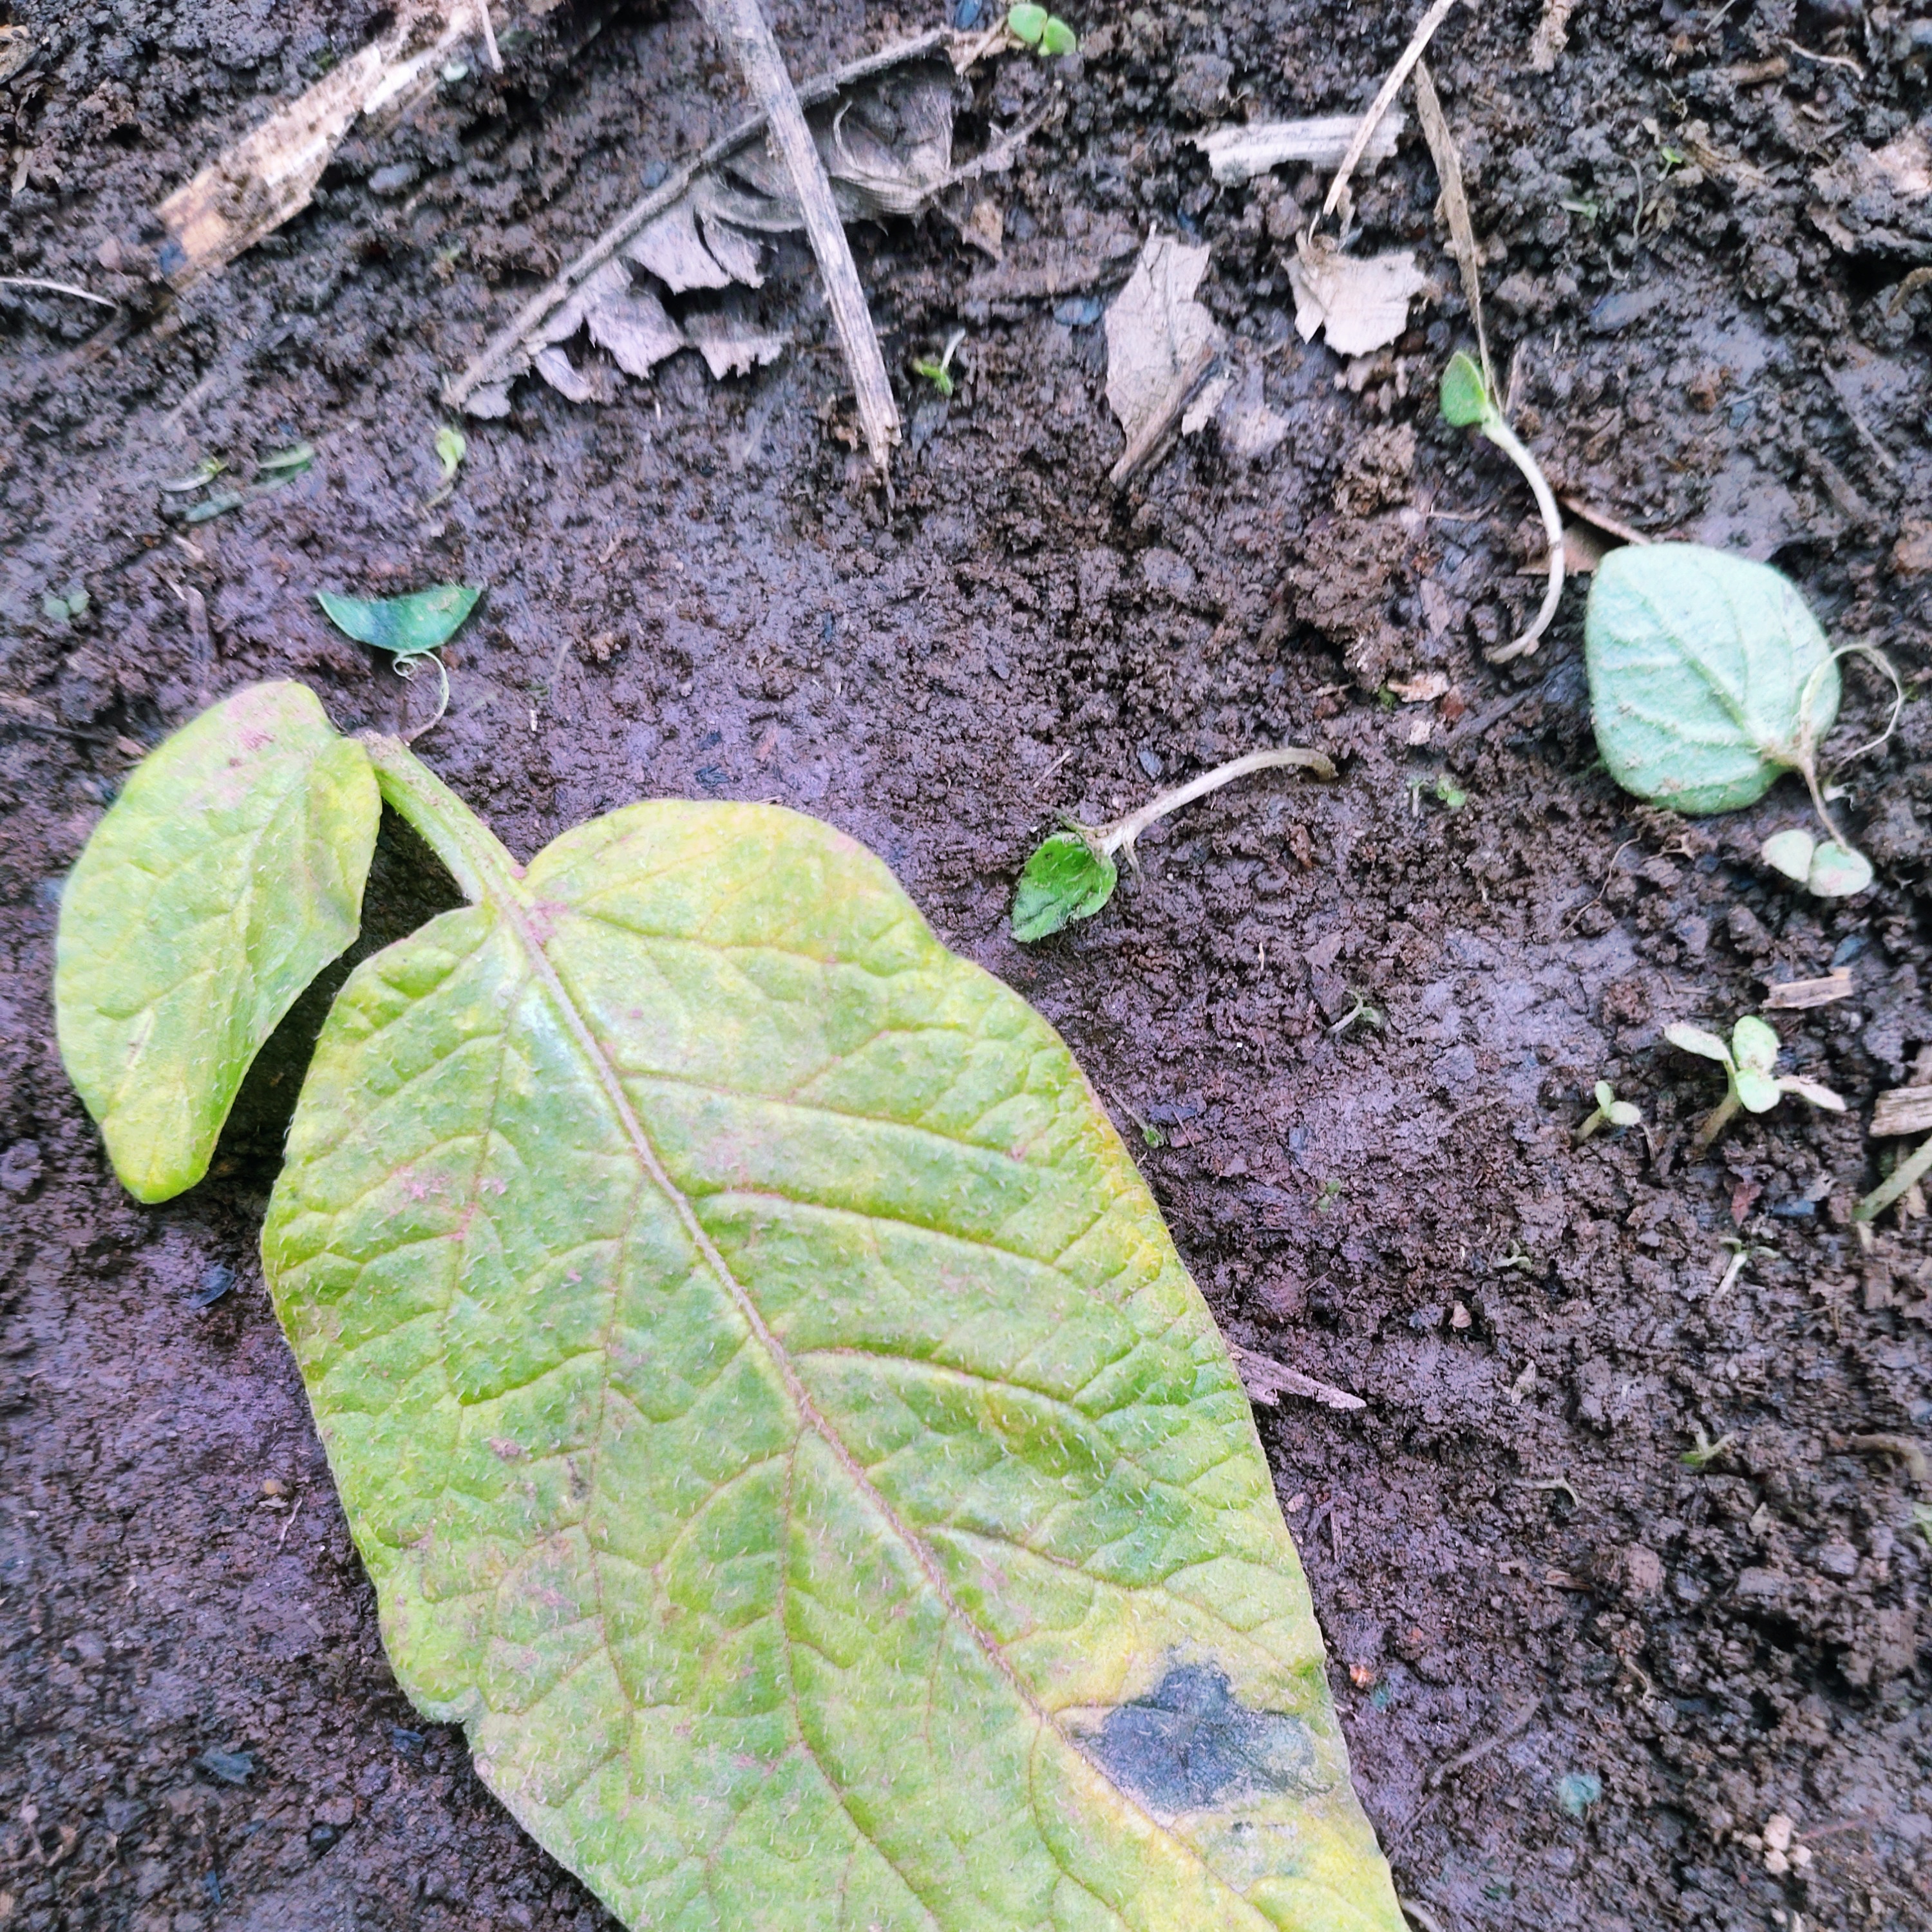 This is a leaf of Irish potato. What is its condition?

late blight
